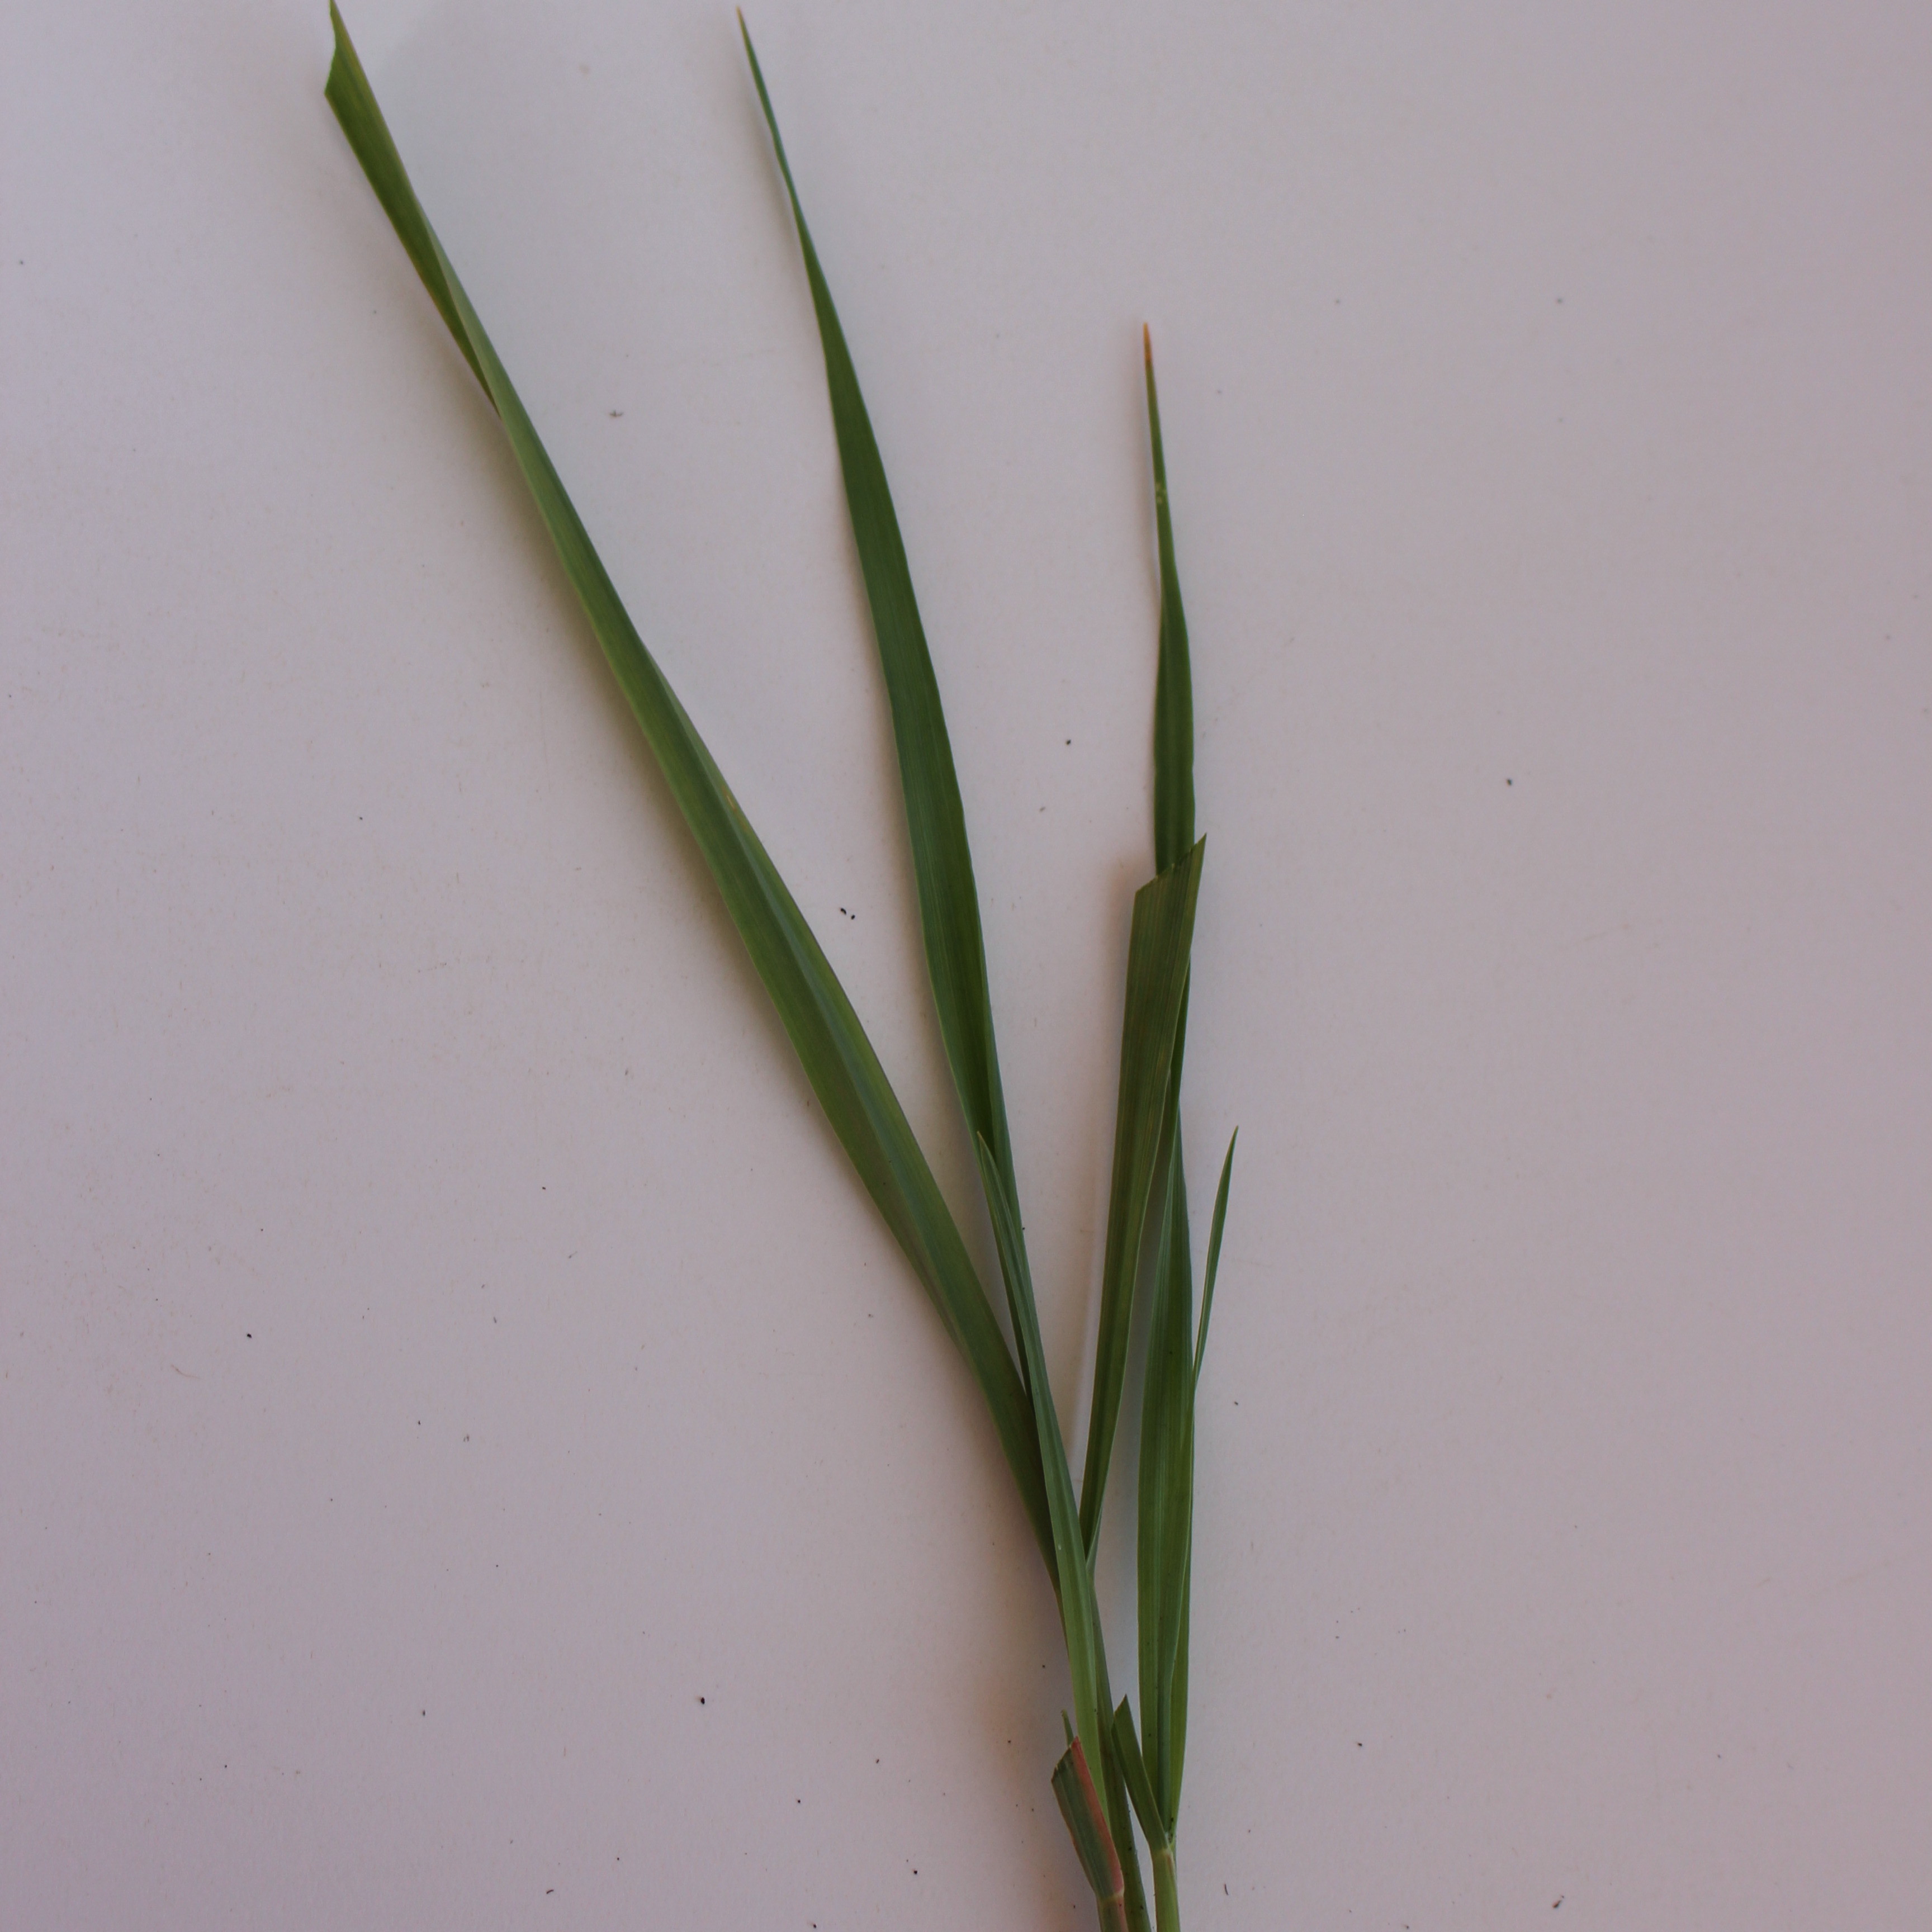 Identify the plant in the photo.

Avena sterilis
